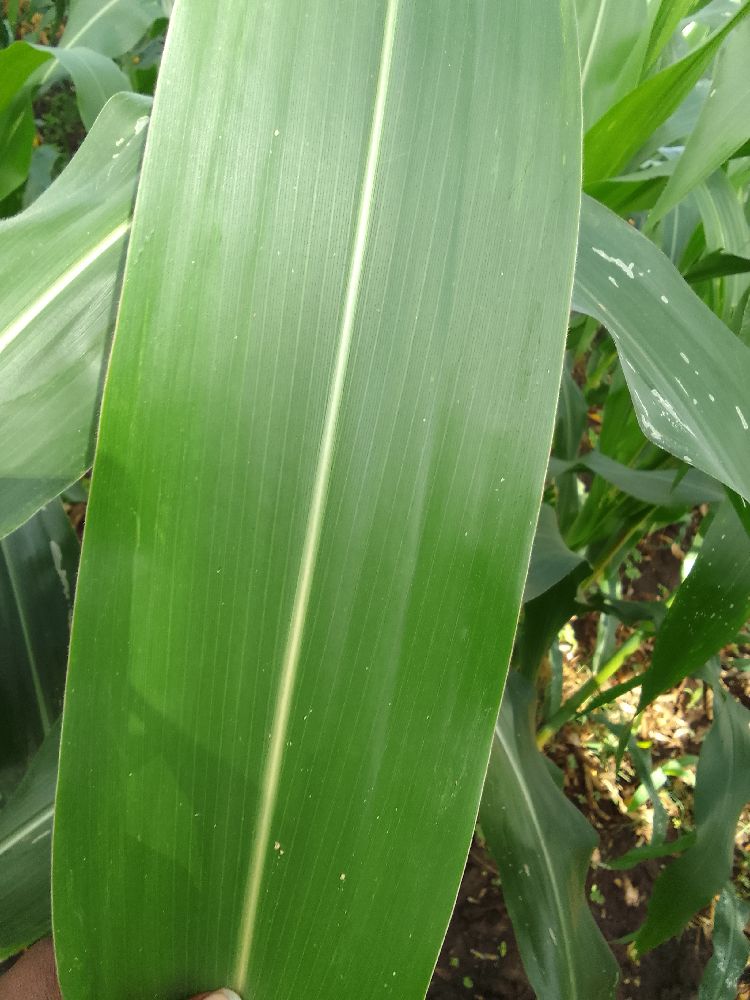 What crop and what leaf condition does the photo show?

maize, healthy
